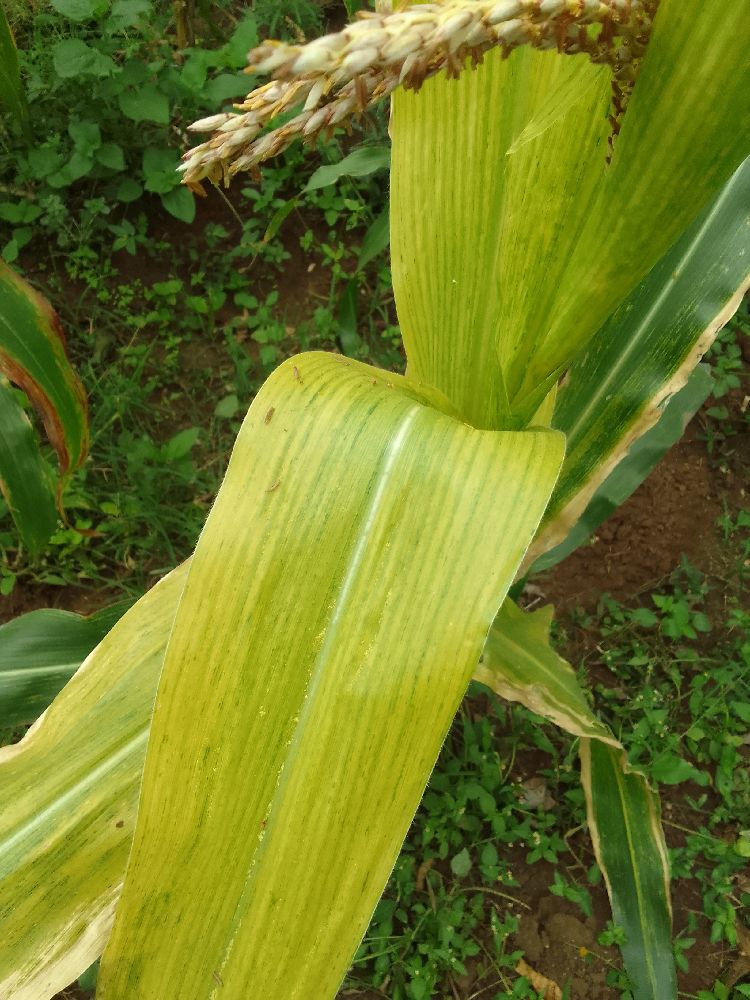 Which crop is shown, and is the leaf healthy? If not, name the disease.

maize, maize lethal necrosis
